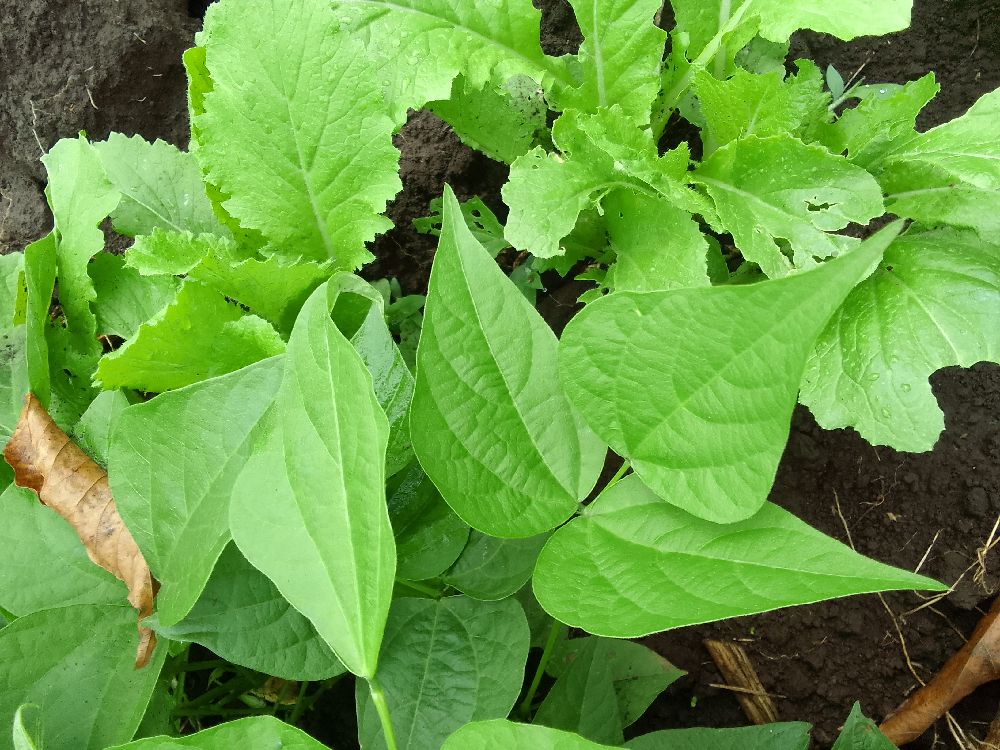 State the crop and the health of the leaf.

common bean, healthy
